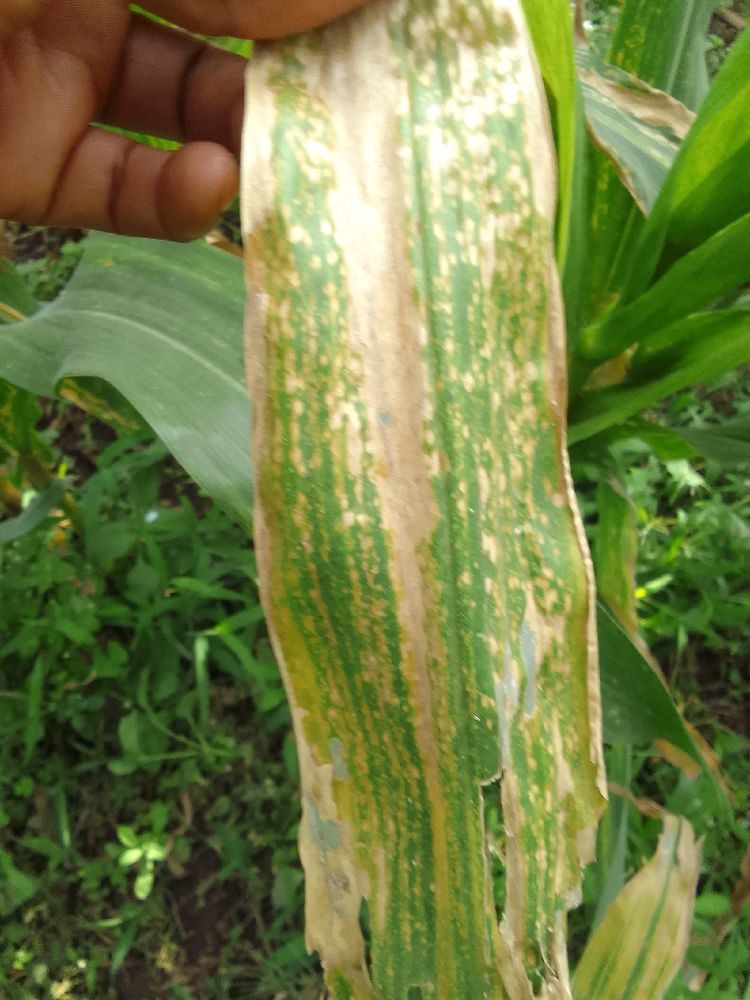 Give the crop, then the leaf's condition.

maize, maize lethal necrosis
